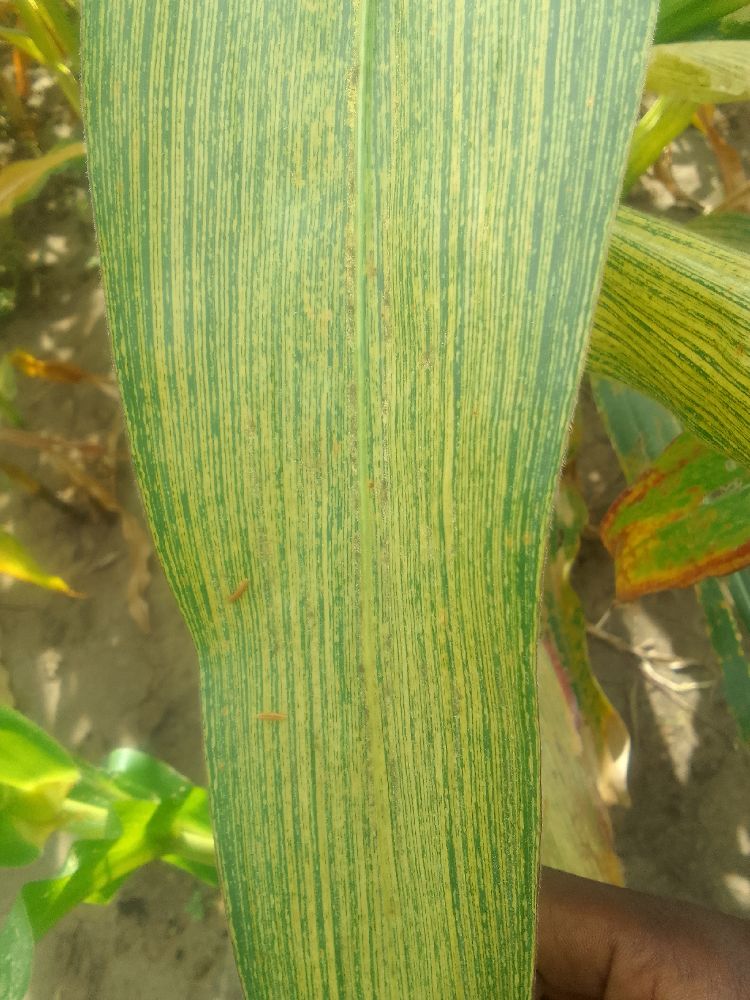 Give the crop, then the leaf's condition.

maize, maize streak virus
